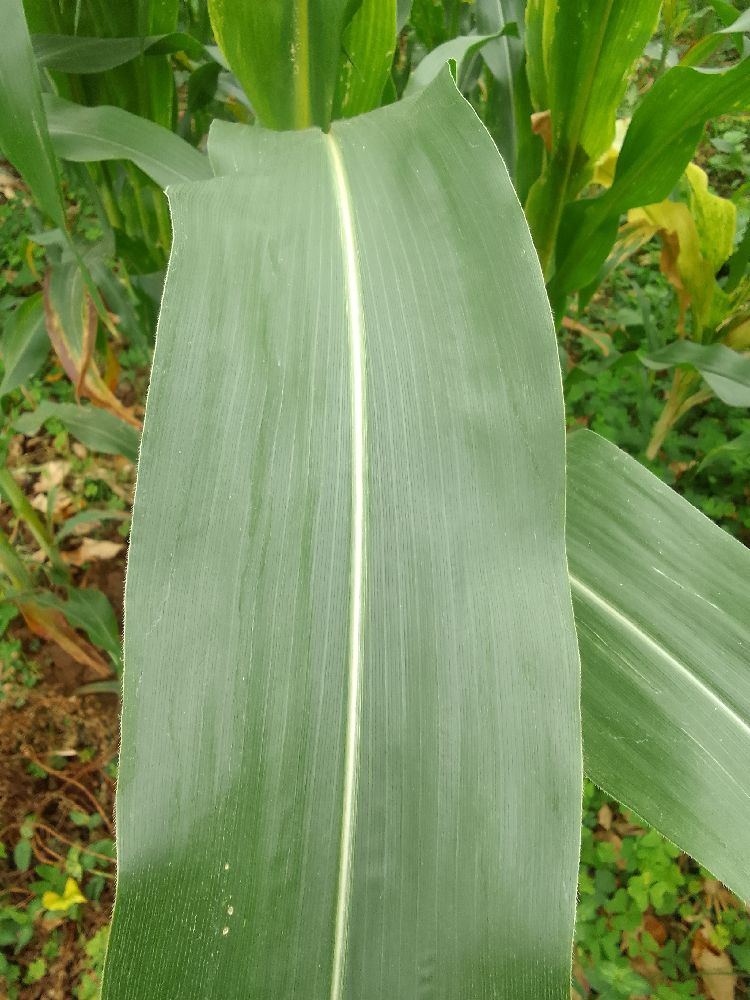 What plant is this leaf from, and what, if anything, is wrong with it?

maize, healthy
